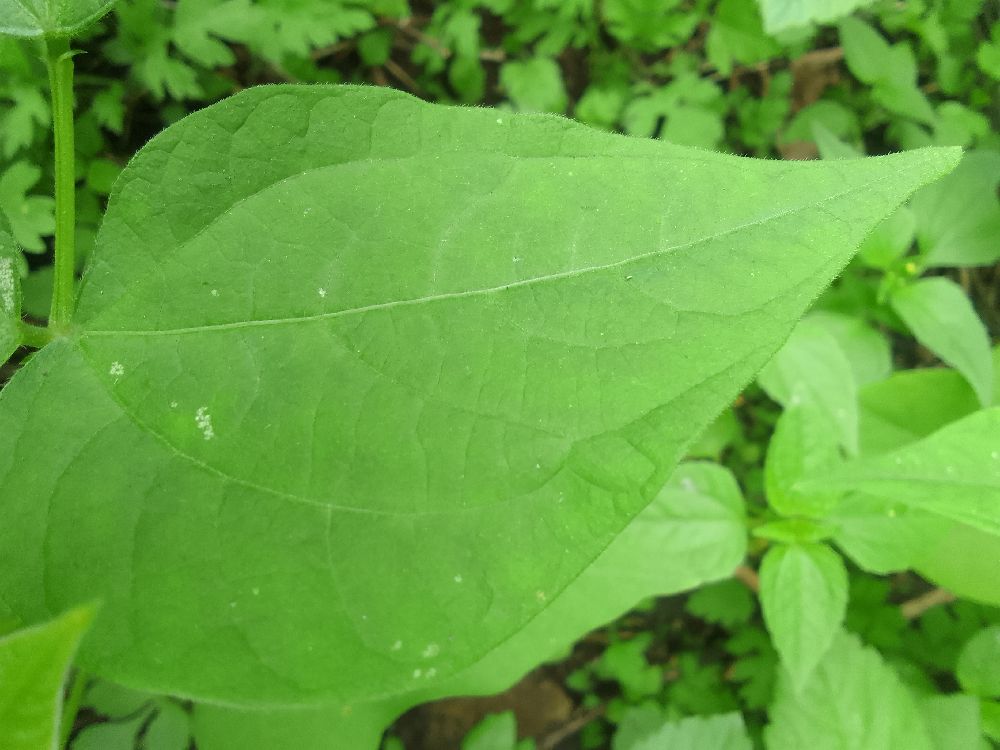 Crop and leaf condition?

common bean, healthy
